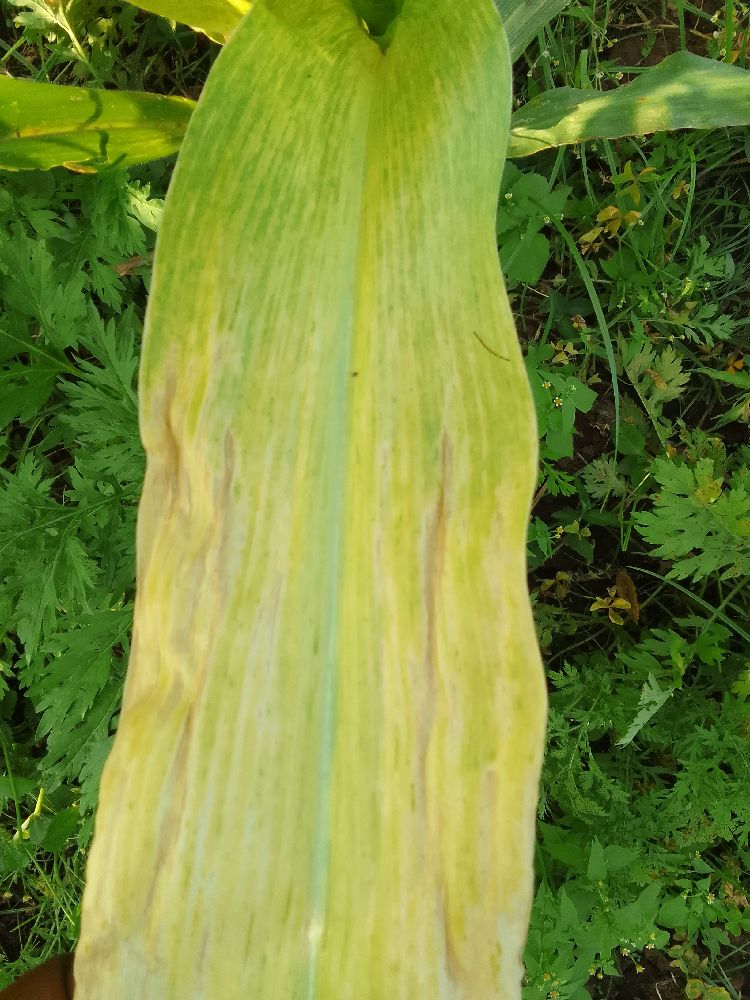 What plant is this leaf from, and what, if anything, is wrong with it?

maize, maize lethal necrosis
